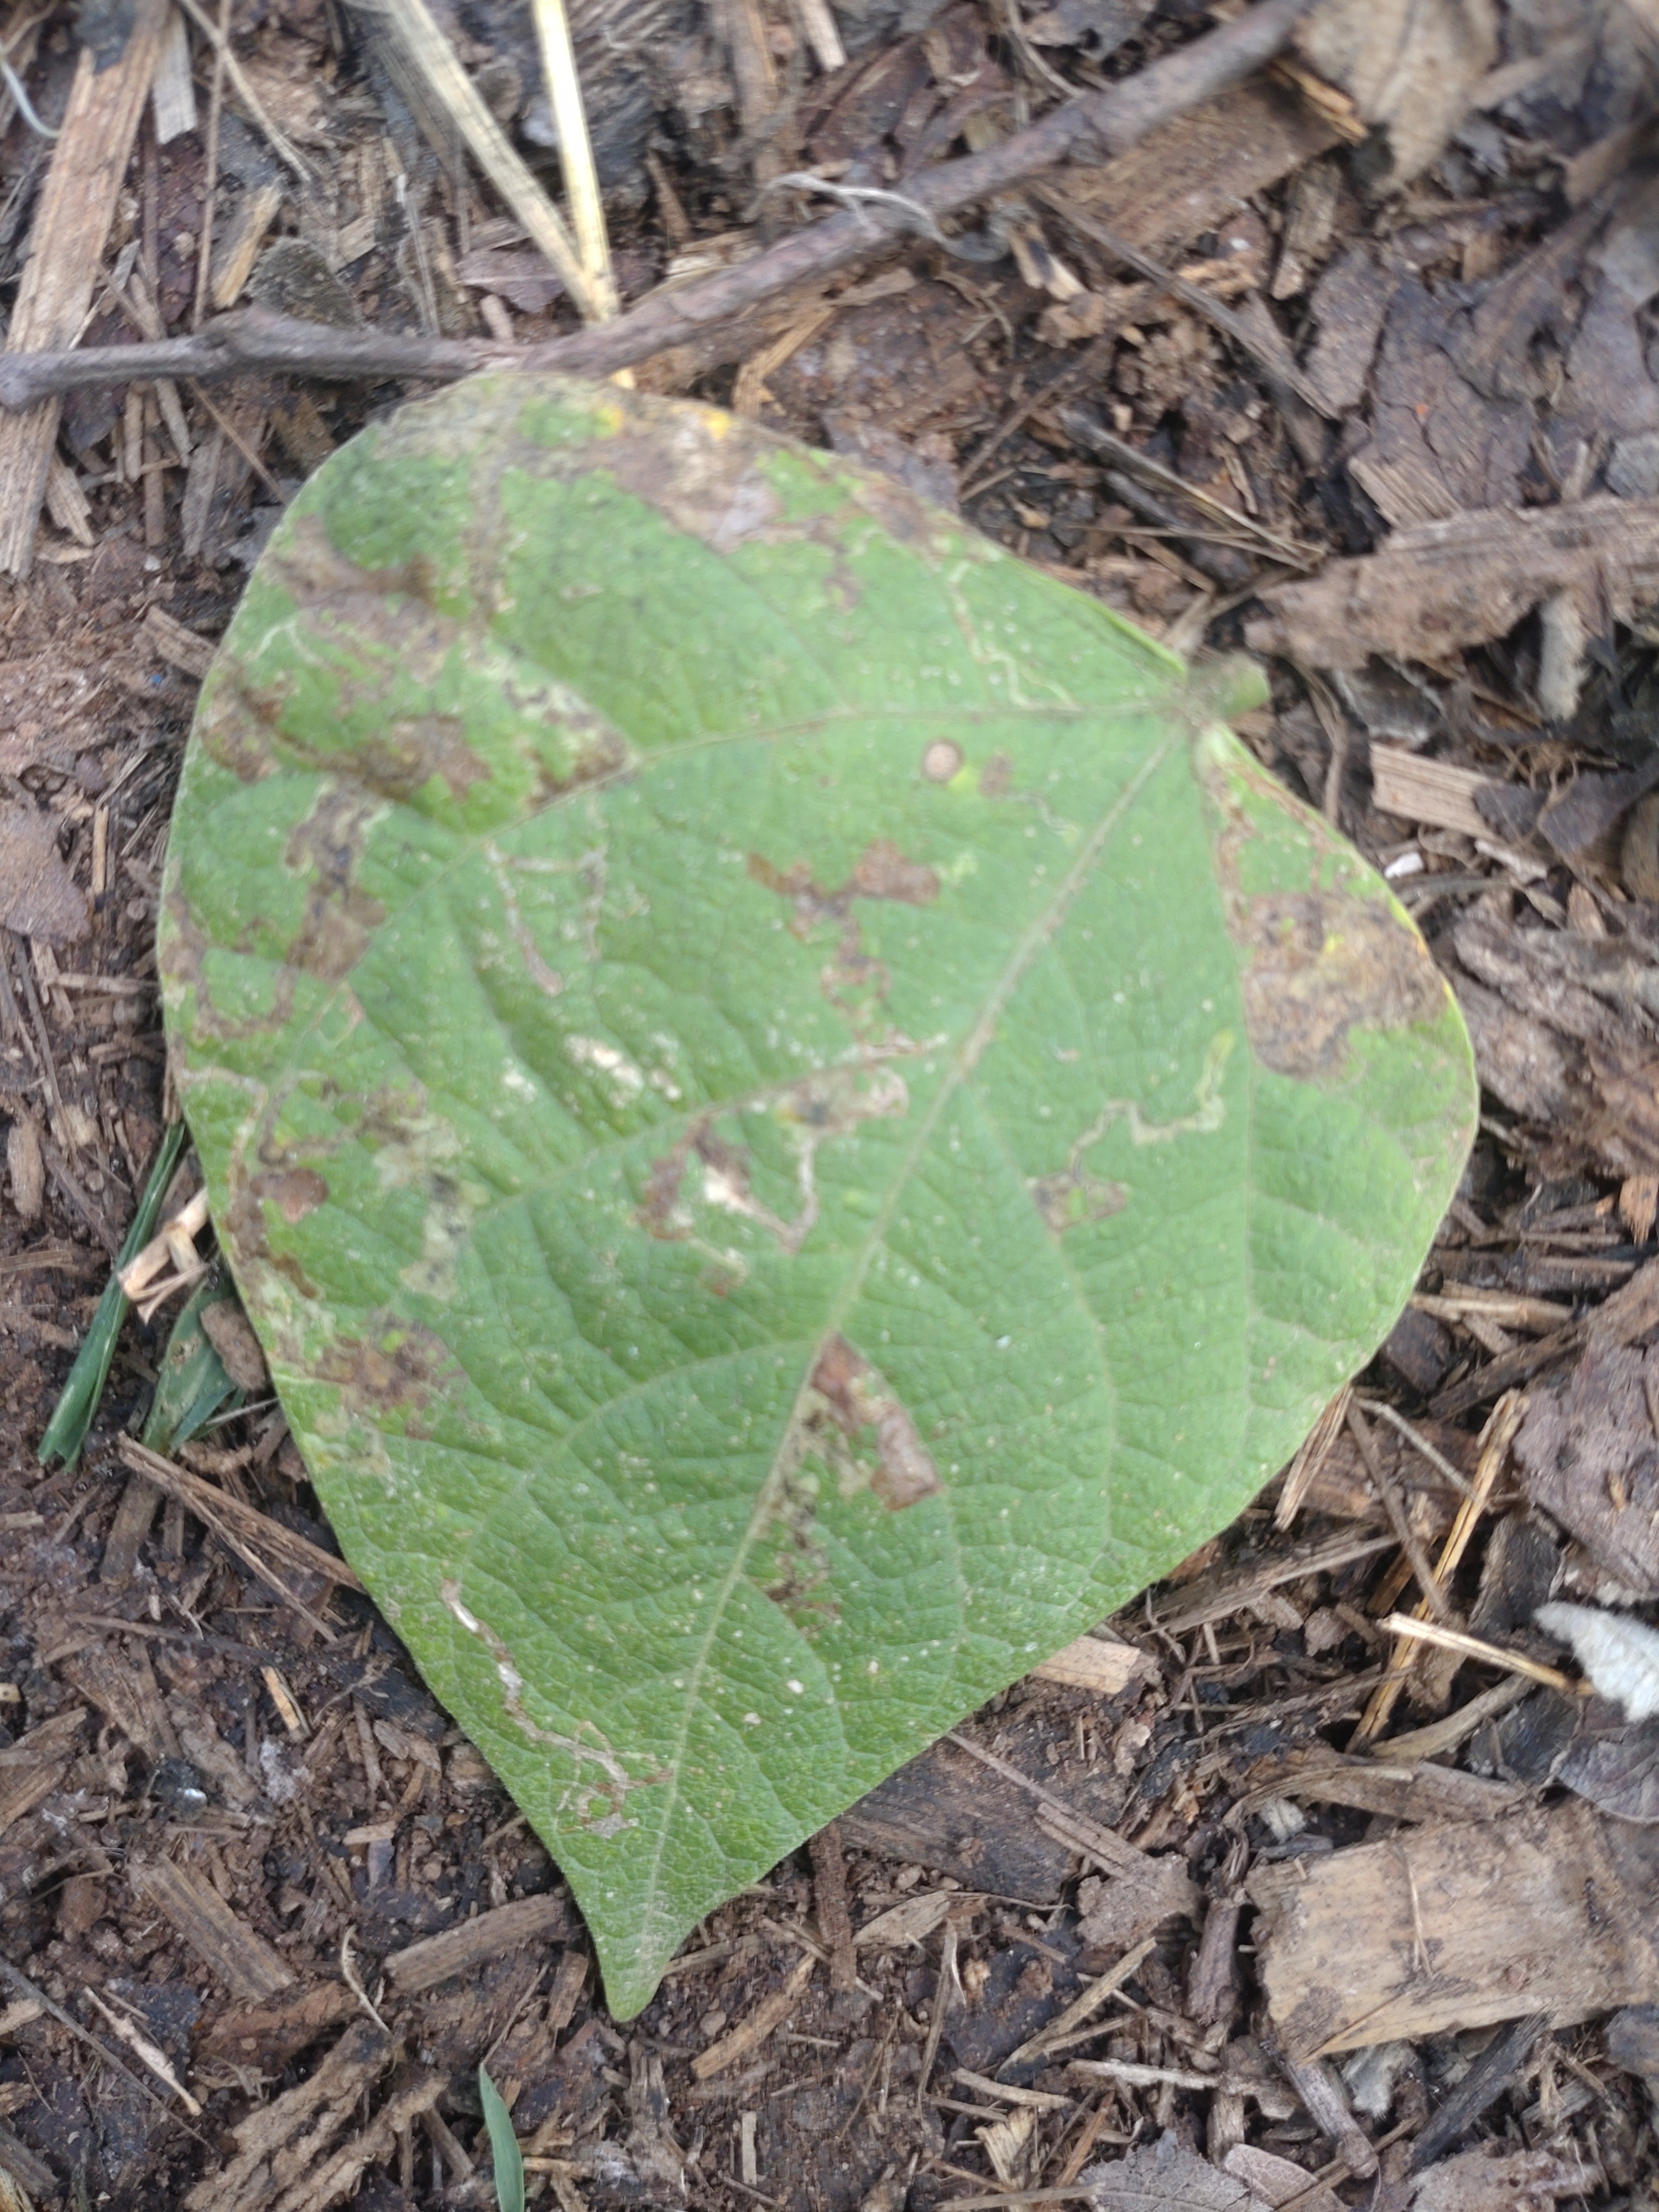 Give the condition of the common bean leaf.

anthracnose
